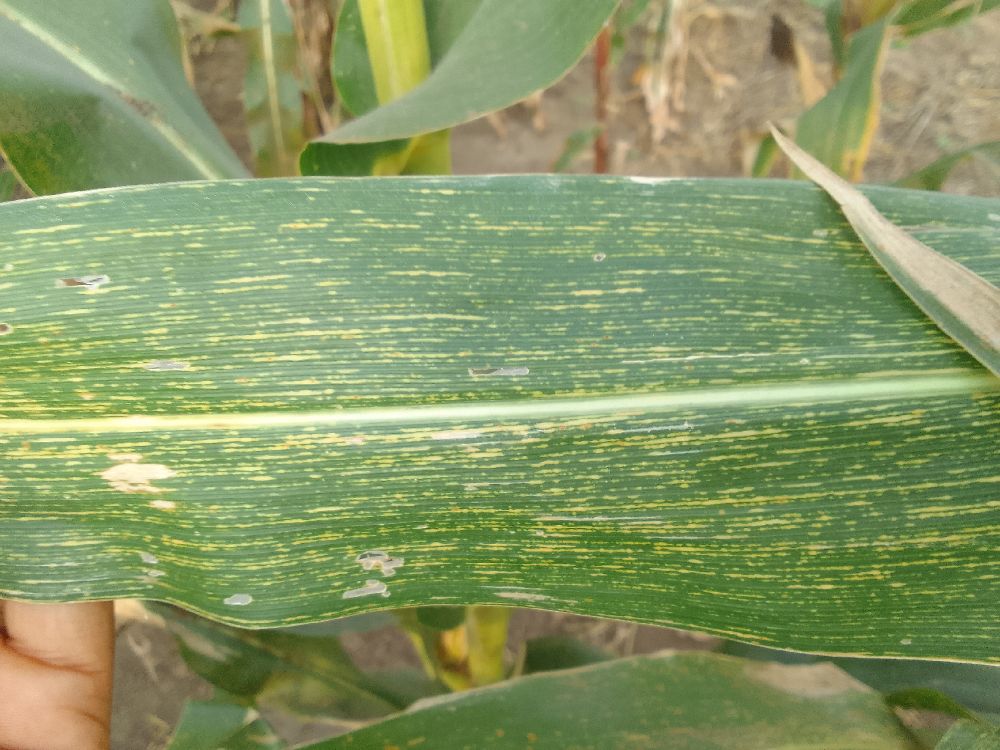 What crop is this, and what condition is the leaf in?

maize, maize streak virus
